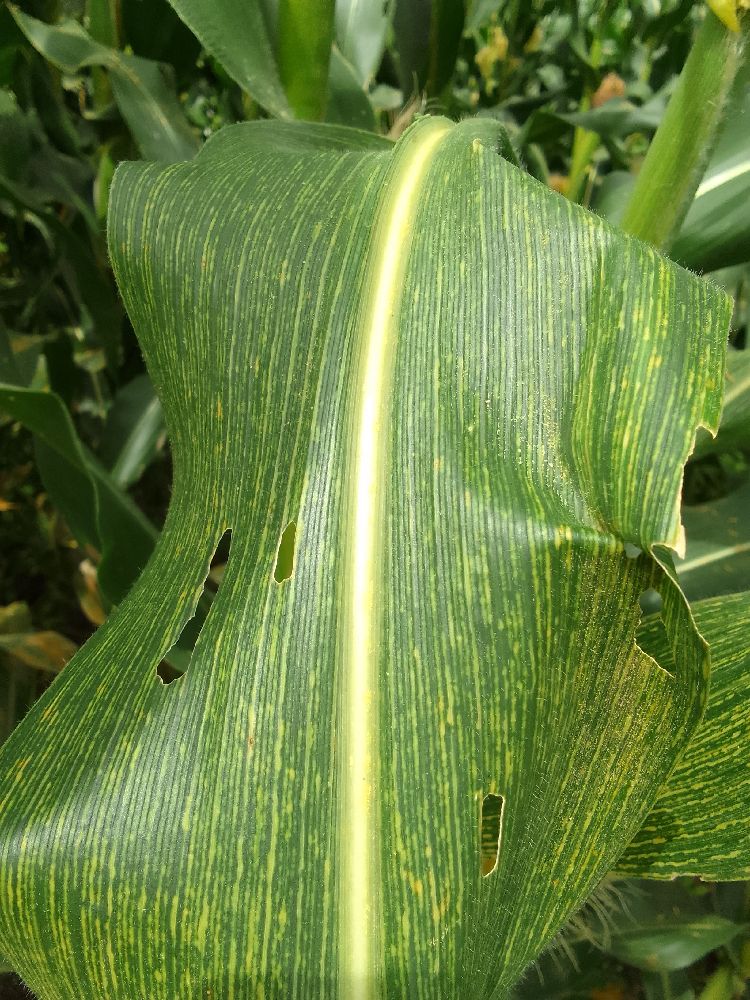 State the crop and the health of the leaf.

maize, maize streak virus
